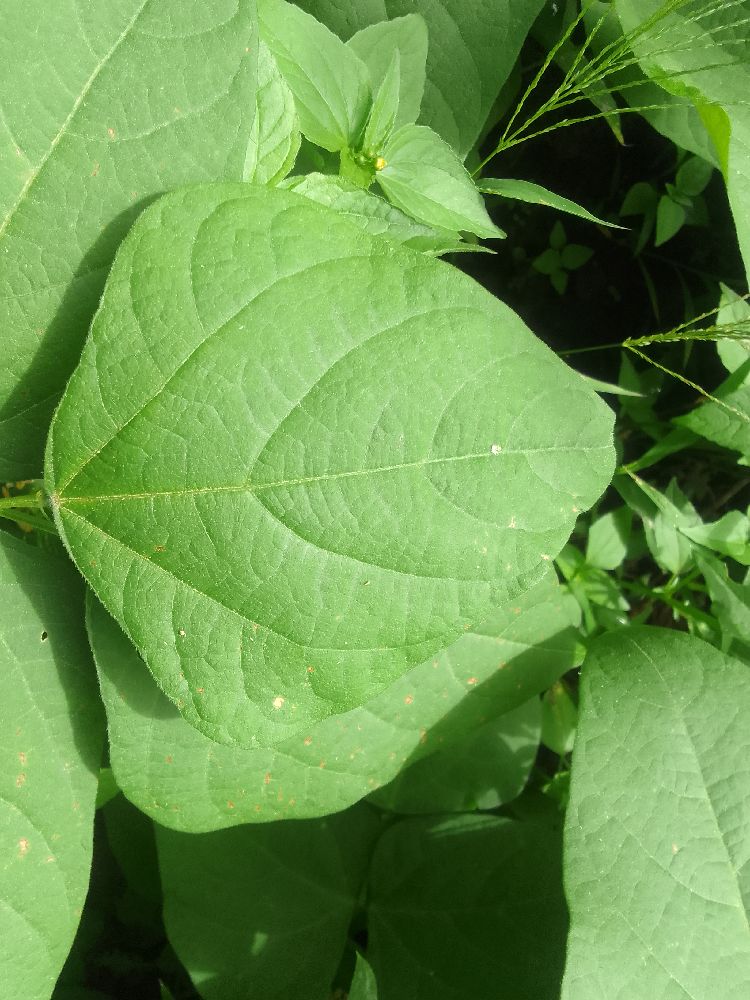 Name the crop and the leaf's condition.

common bean, healthy
